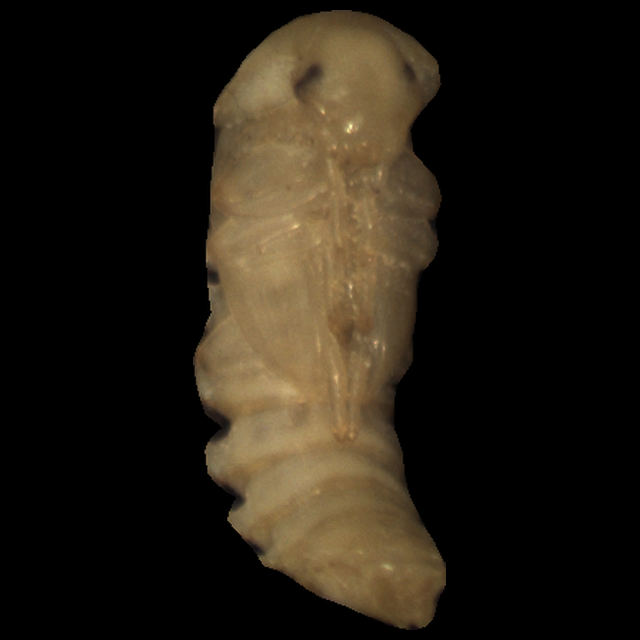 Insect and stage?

mealworm pupa
